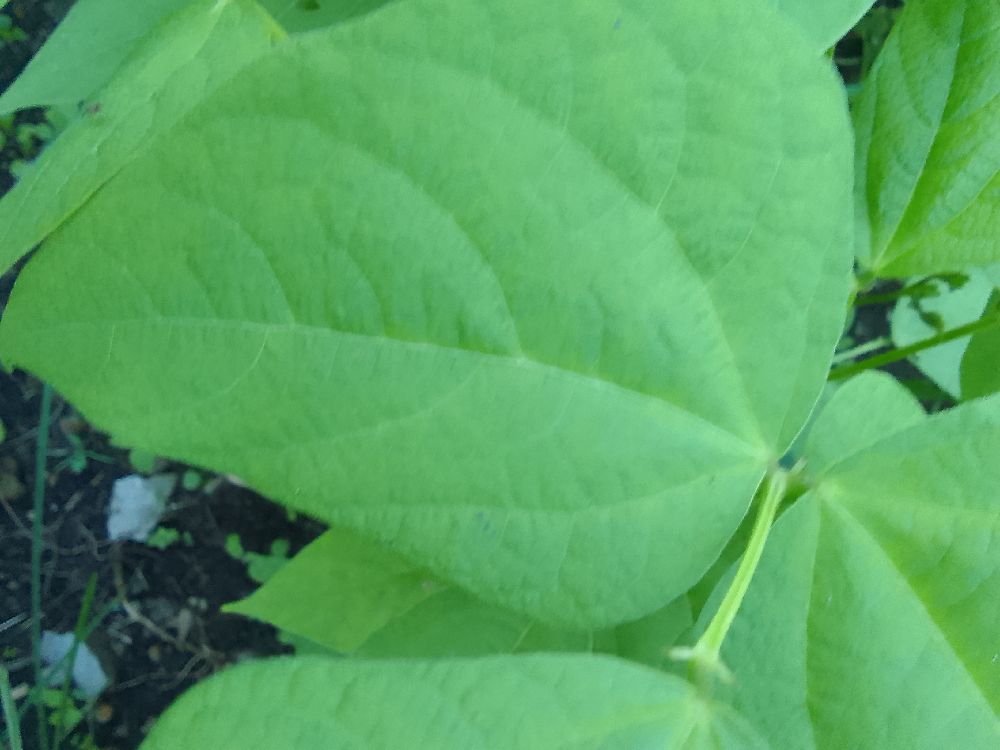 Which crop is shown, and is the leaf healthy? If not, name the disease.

common bean, healthy
